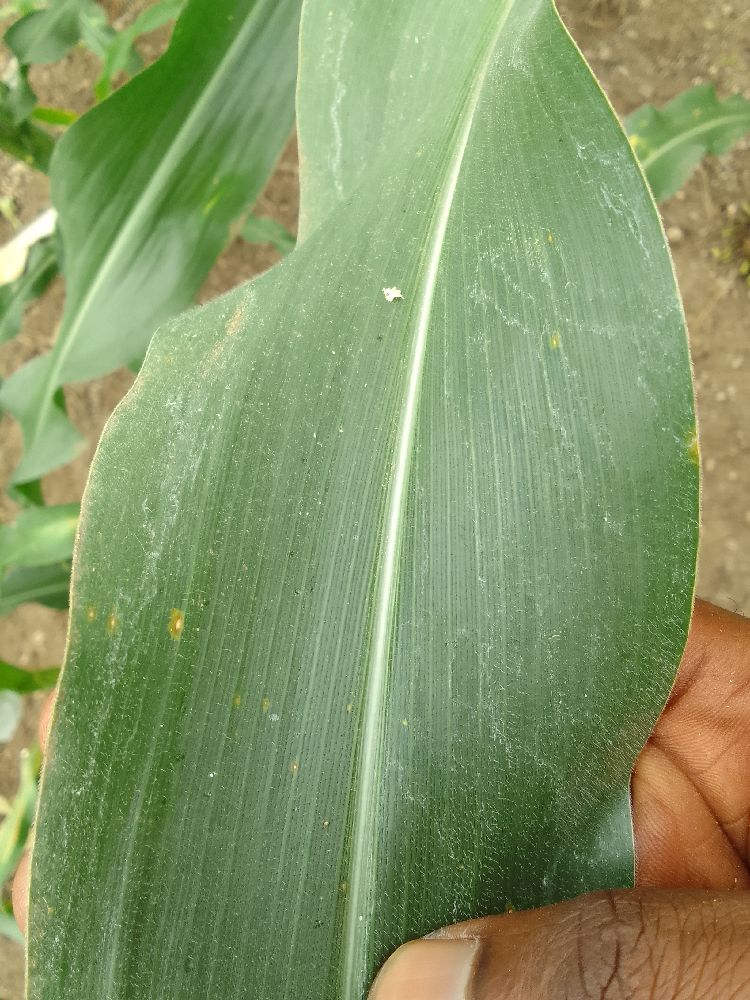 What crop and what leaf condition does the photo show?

maize, healthy
